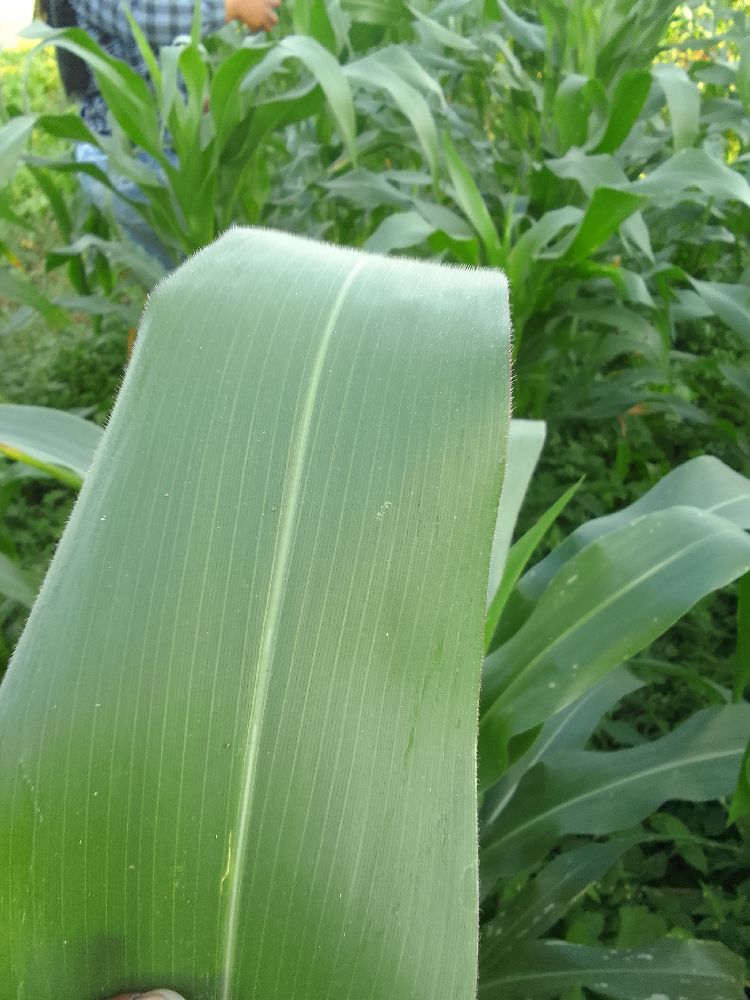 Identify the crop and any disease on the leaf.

maize, healthy
